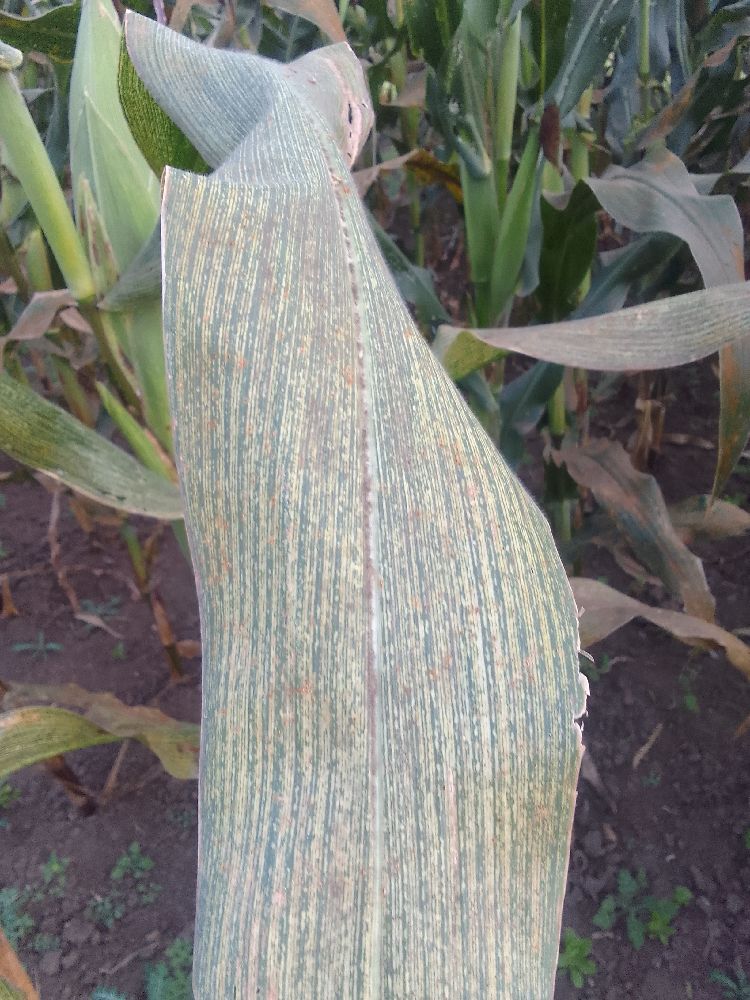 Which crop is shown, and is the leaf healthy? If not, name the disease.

maize, maize streak virus
